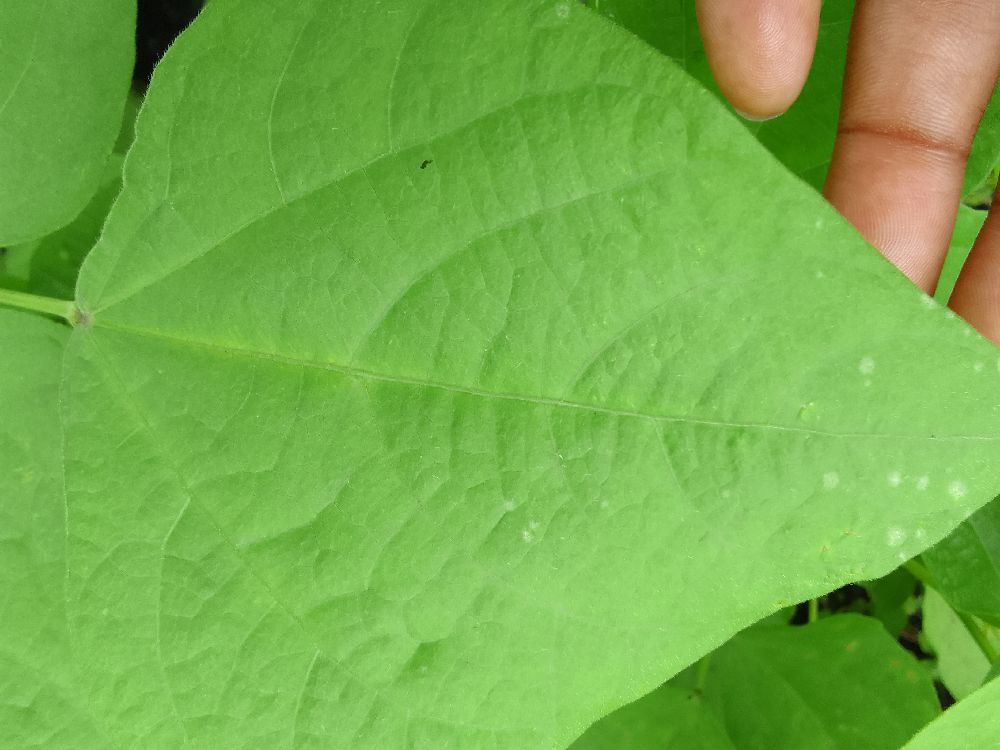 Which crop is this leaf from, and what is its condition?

common bean, healthy
